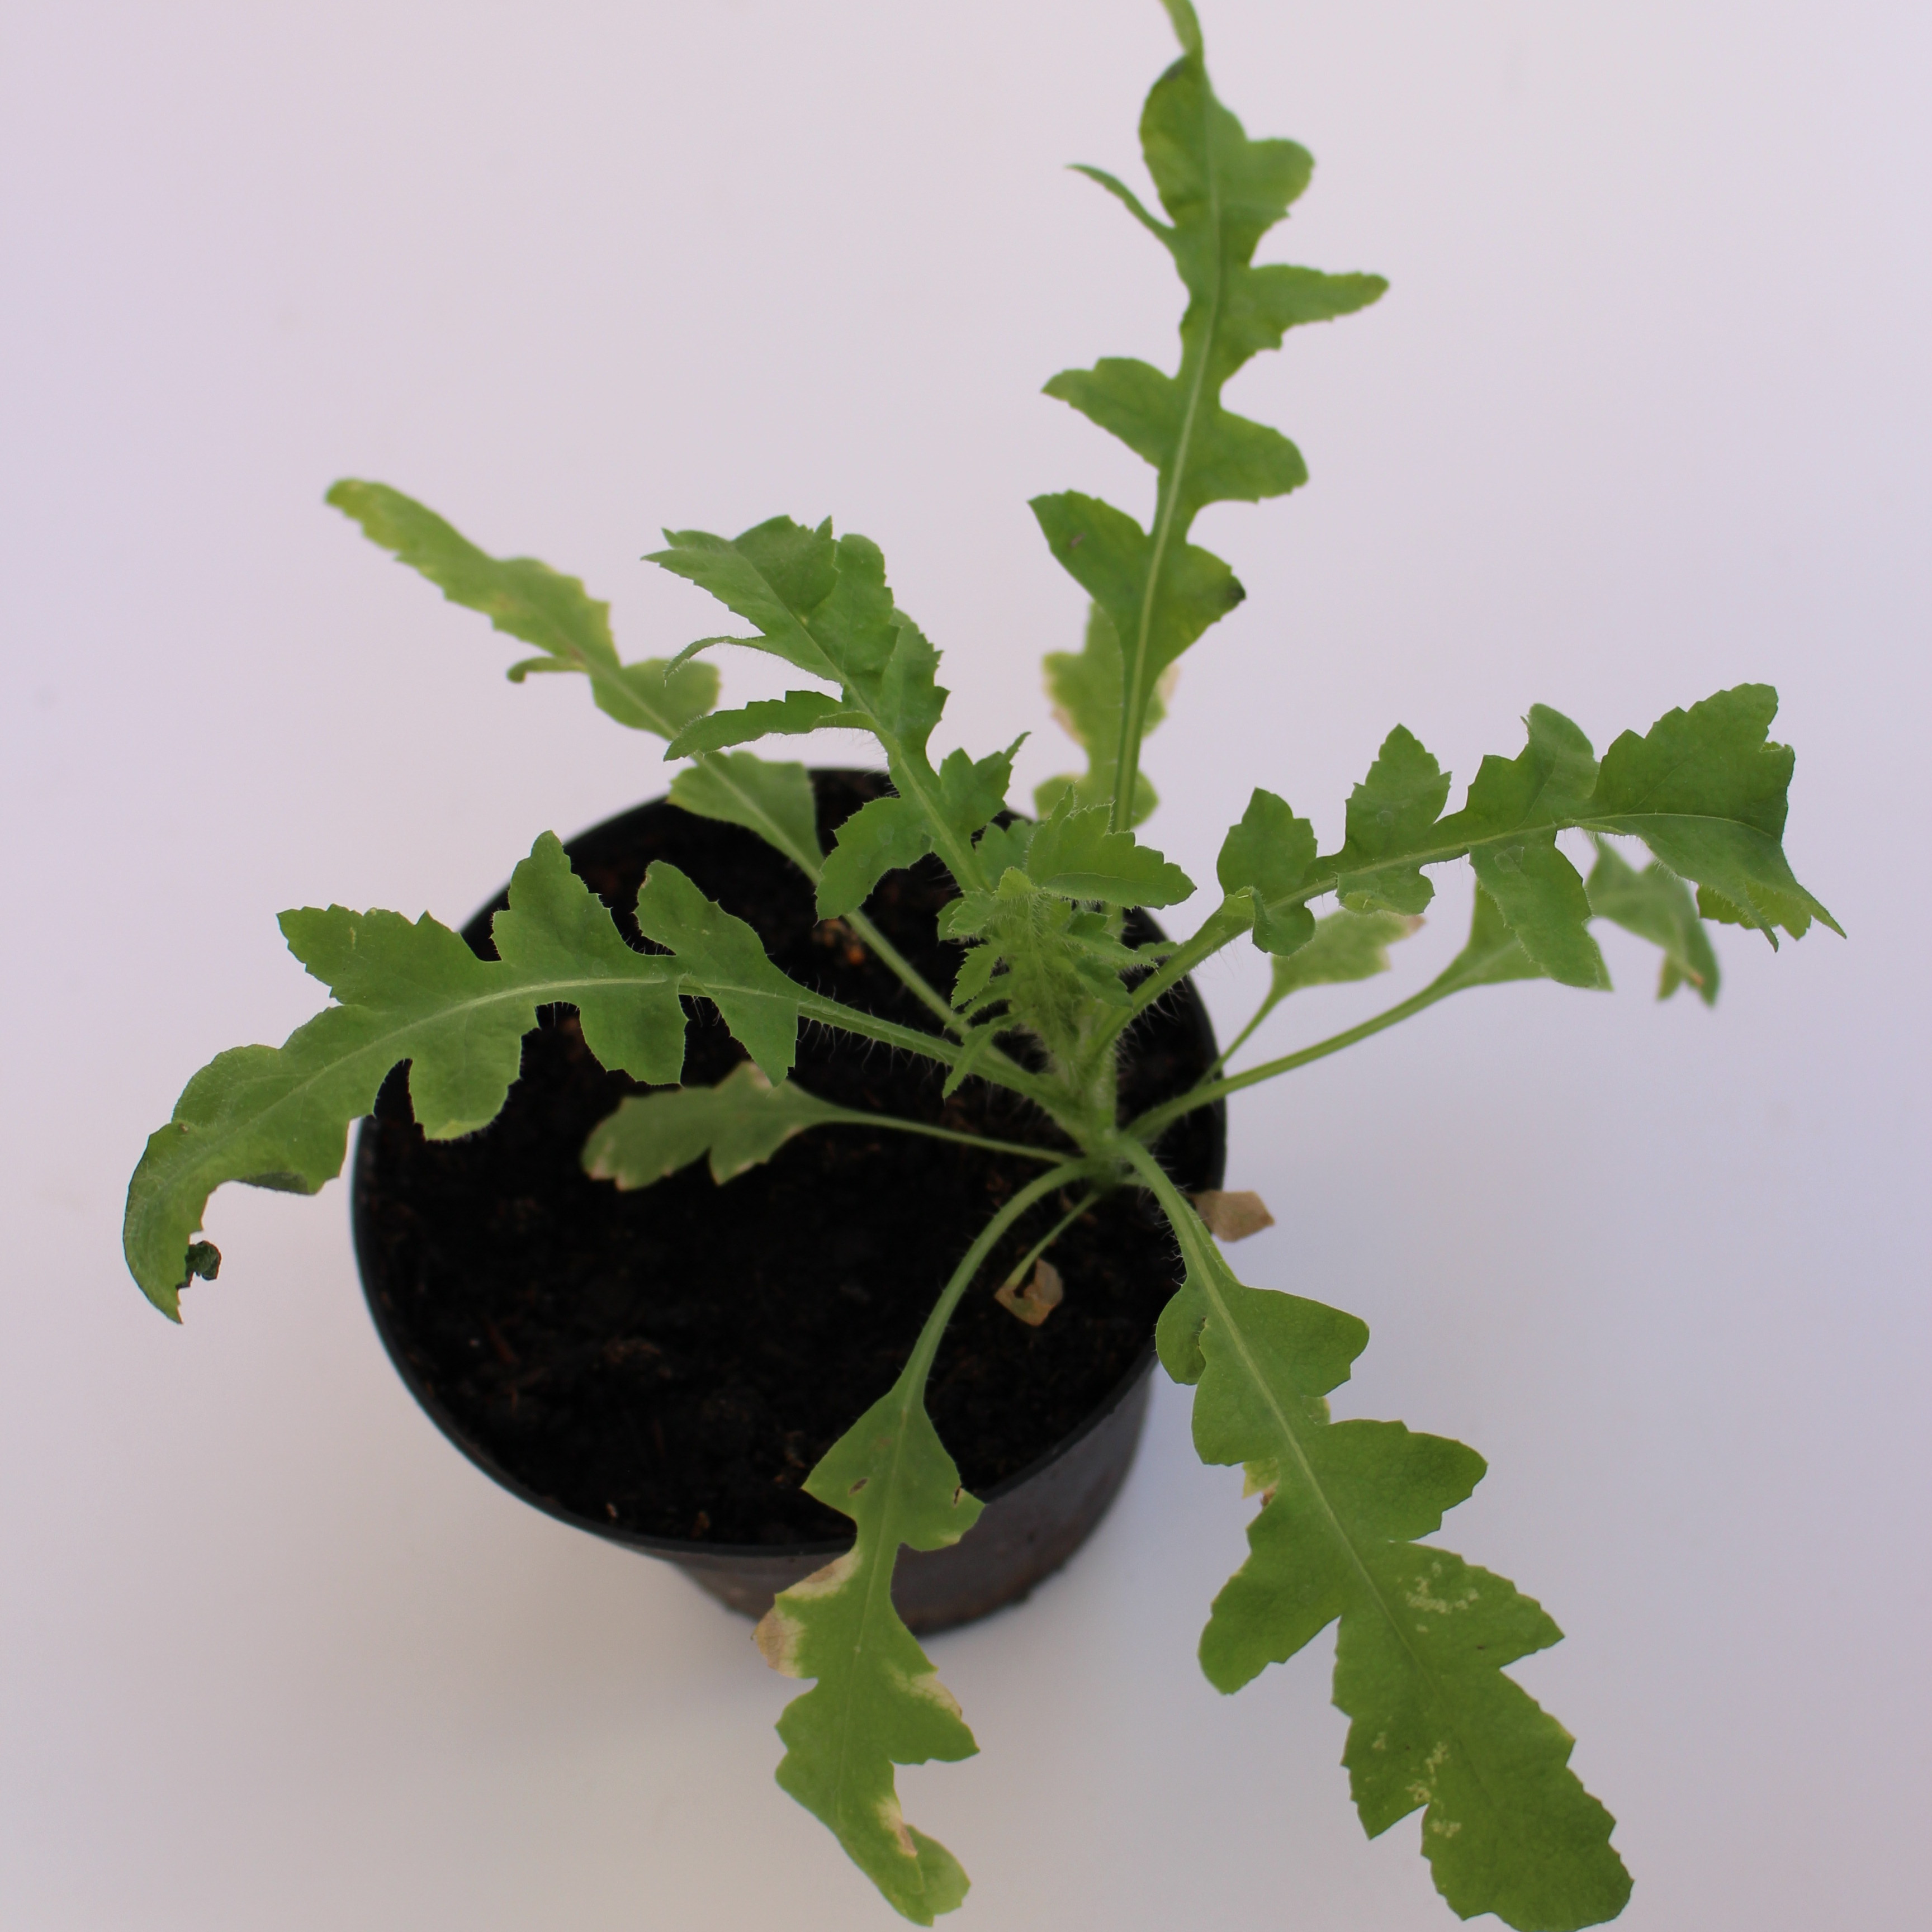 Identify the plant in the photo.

Papaver rhoeas
